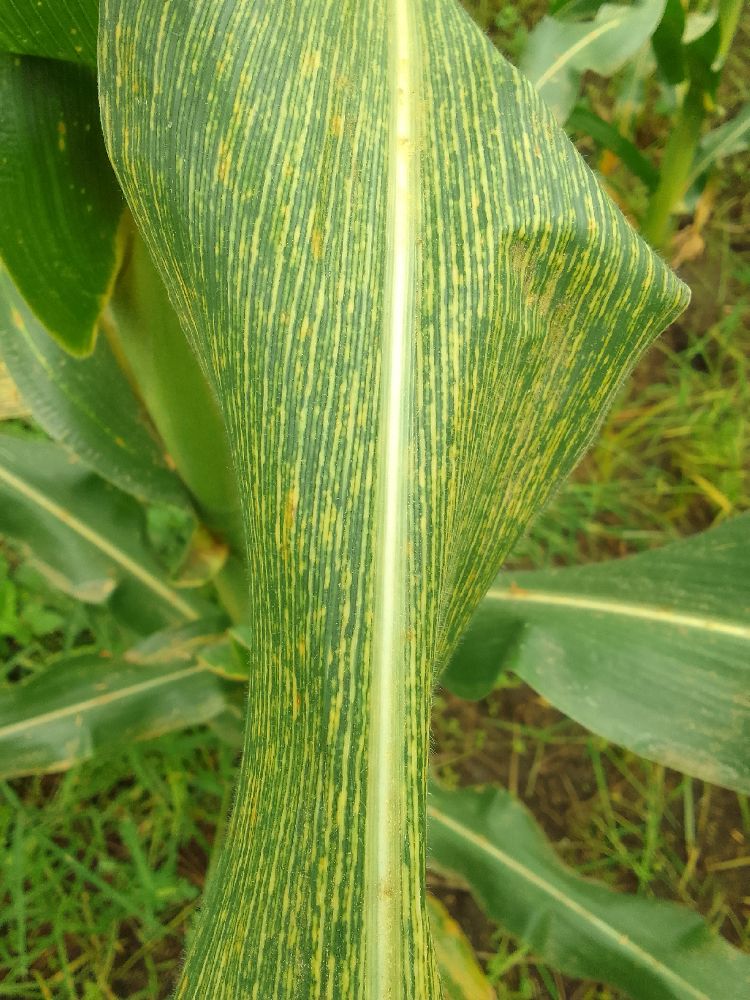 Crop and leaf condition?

maize, maize streak virus
